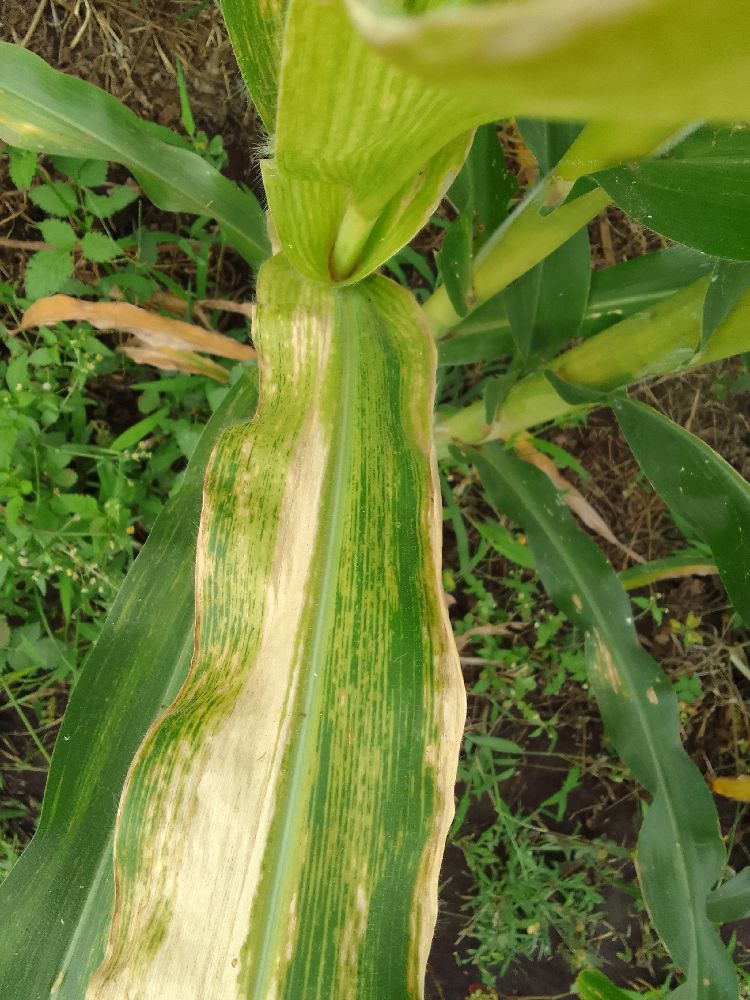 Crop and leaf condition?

maize, maize lethal necrosis
